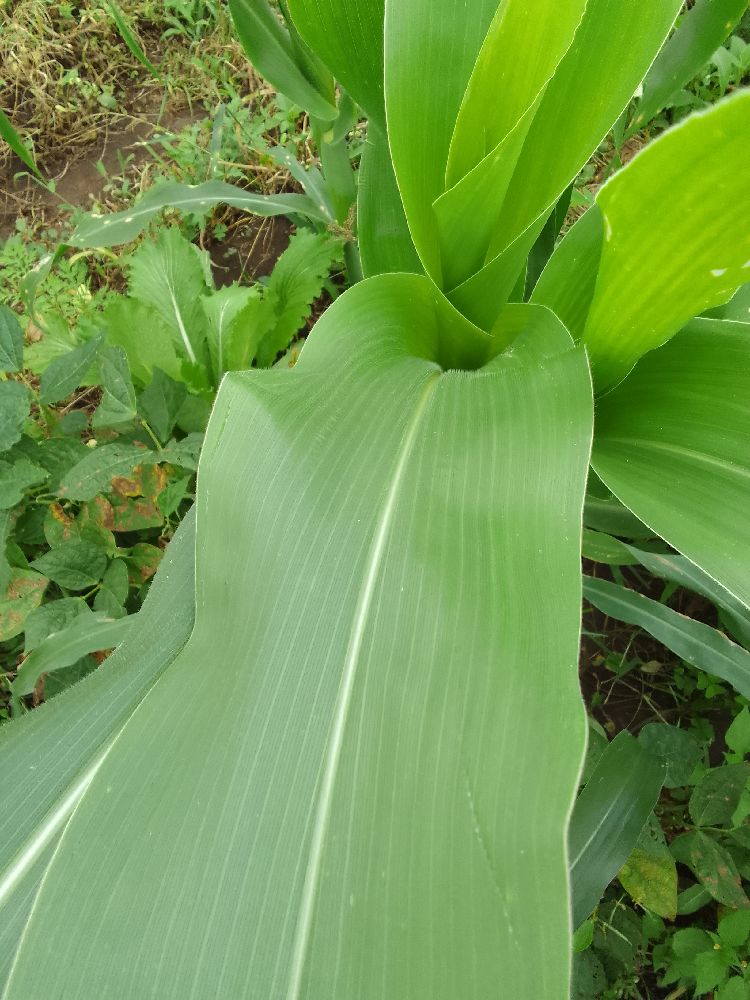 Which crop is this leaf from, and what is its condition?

maize, healthy
